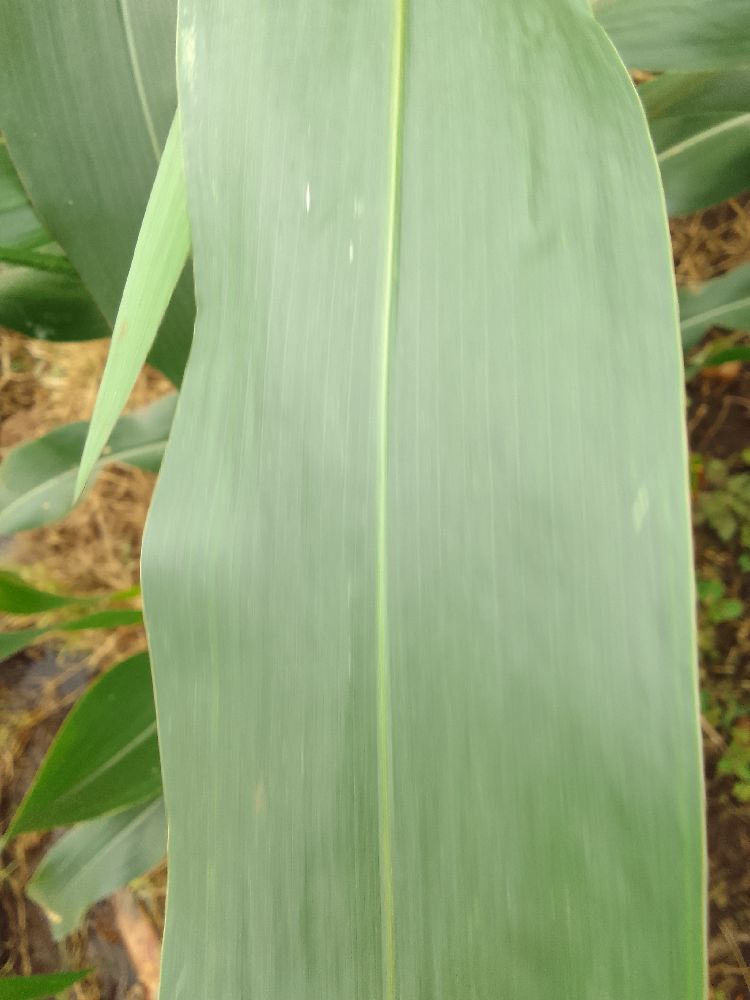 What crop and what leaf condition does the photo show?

maize, healthy
